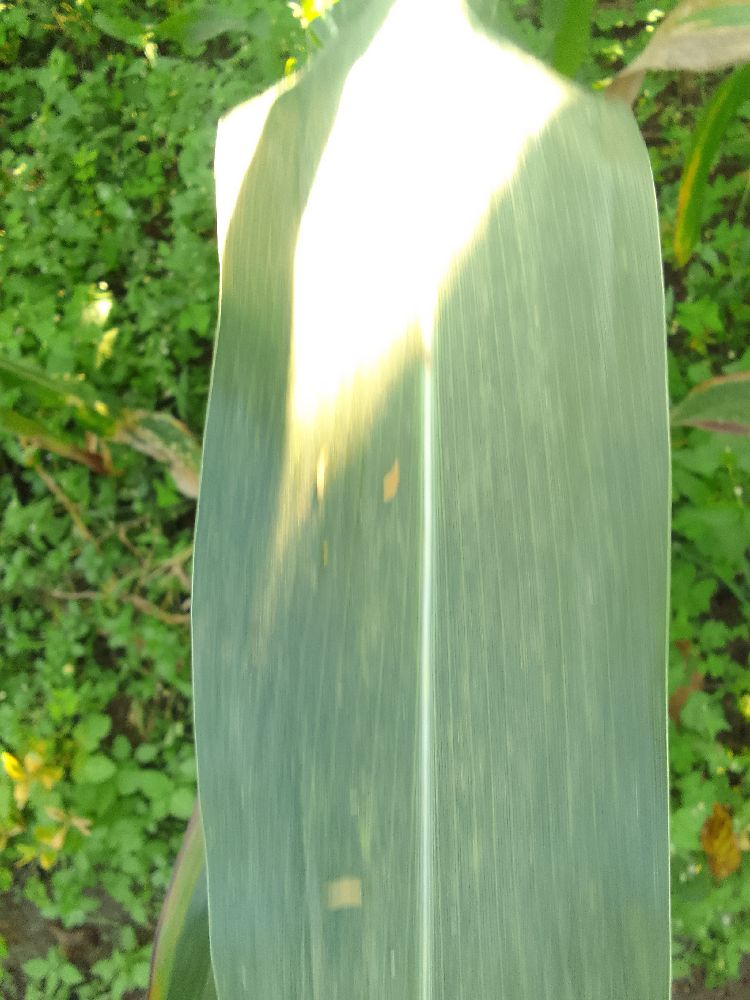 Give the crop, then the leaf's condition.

maize, healthy
